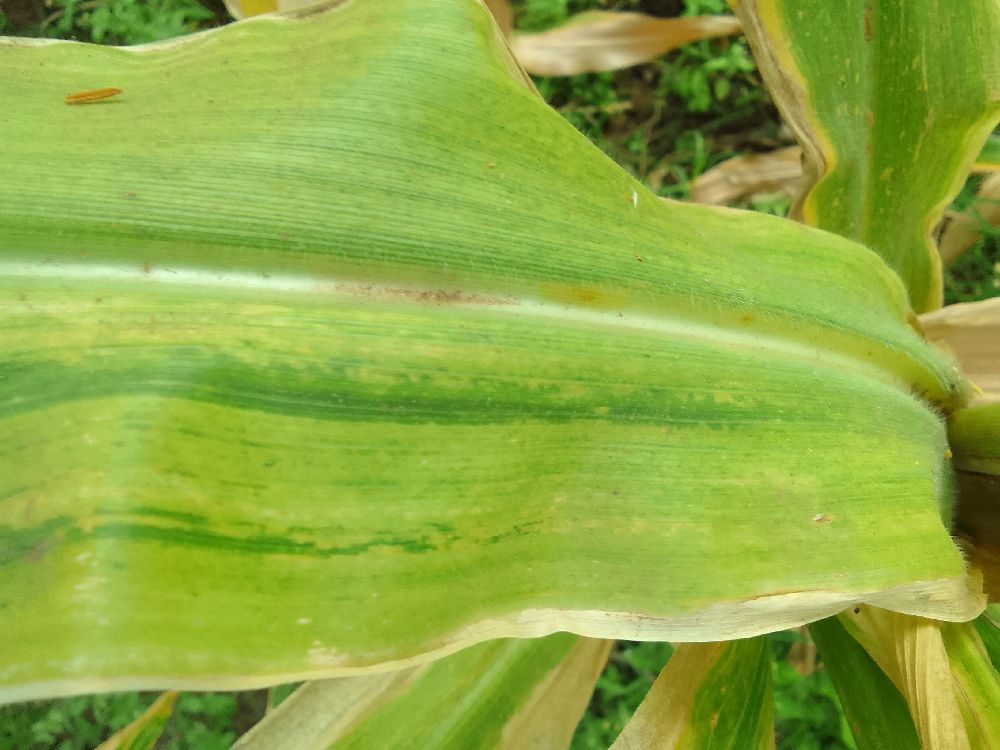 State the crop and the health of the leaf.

maize, maize lethal necrosis
